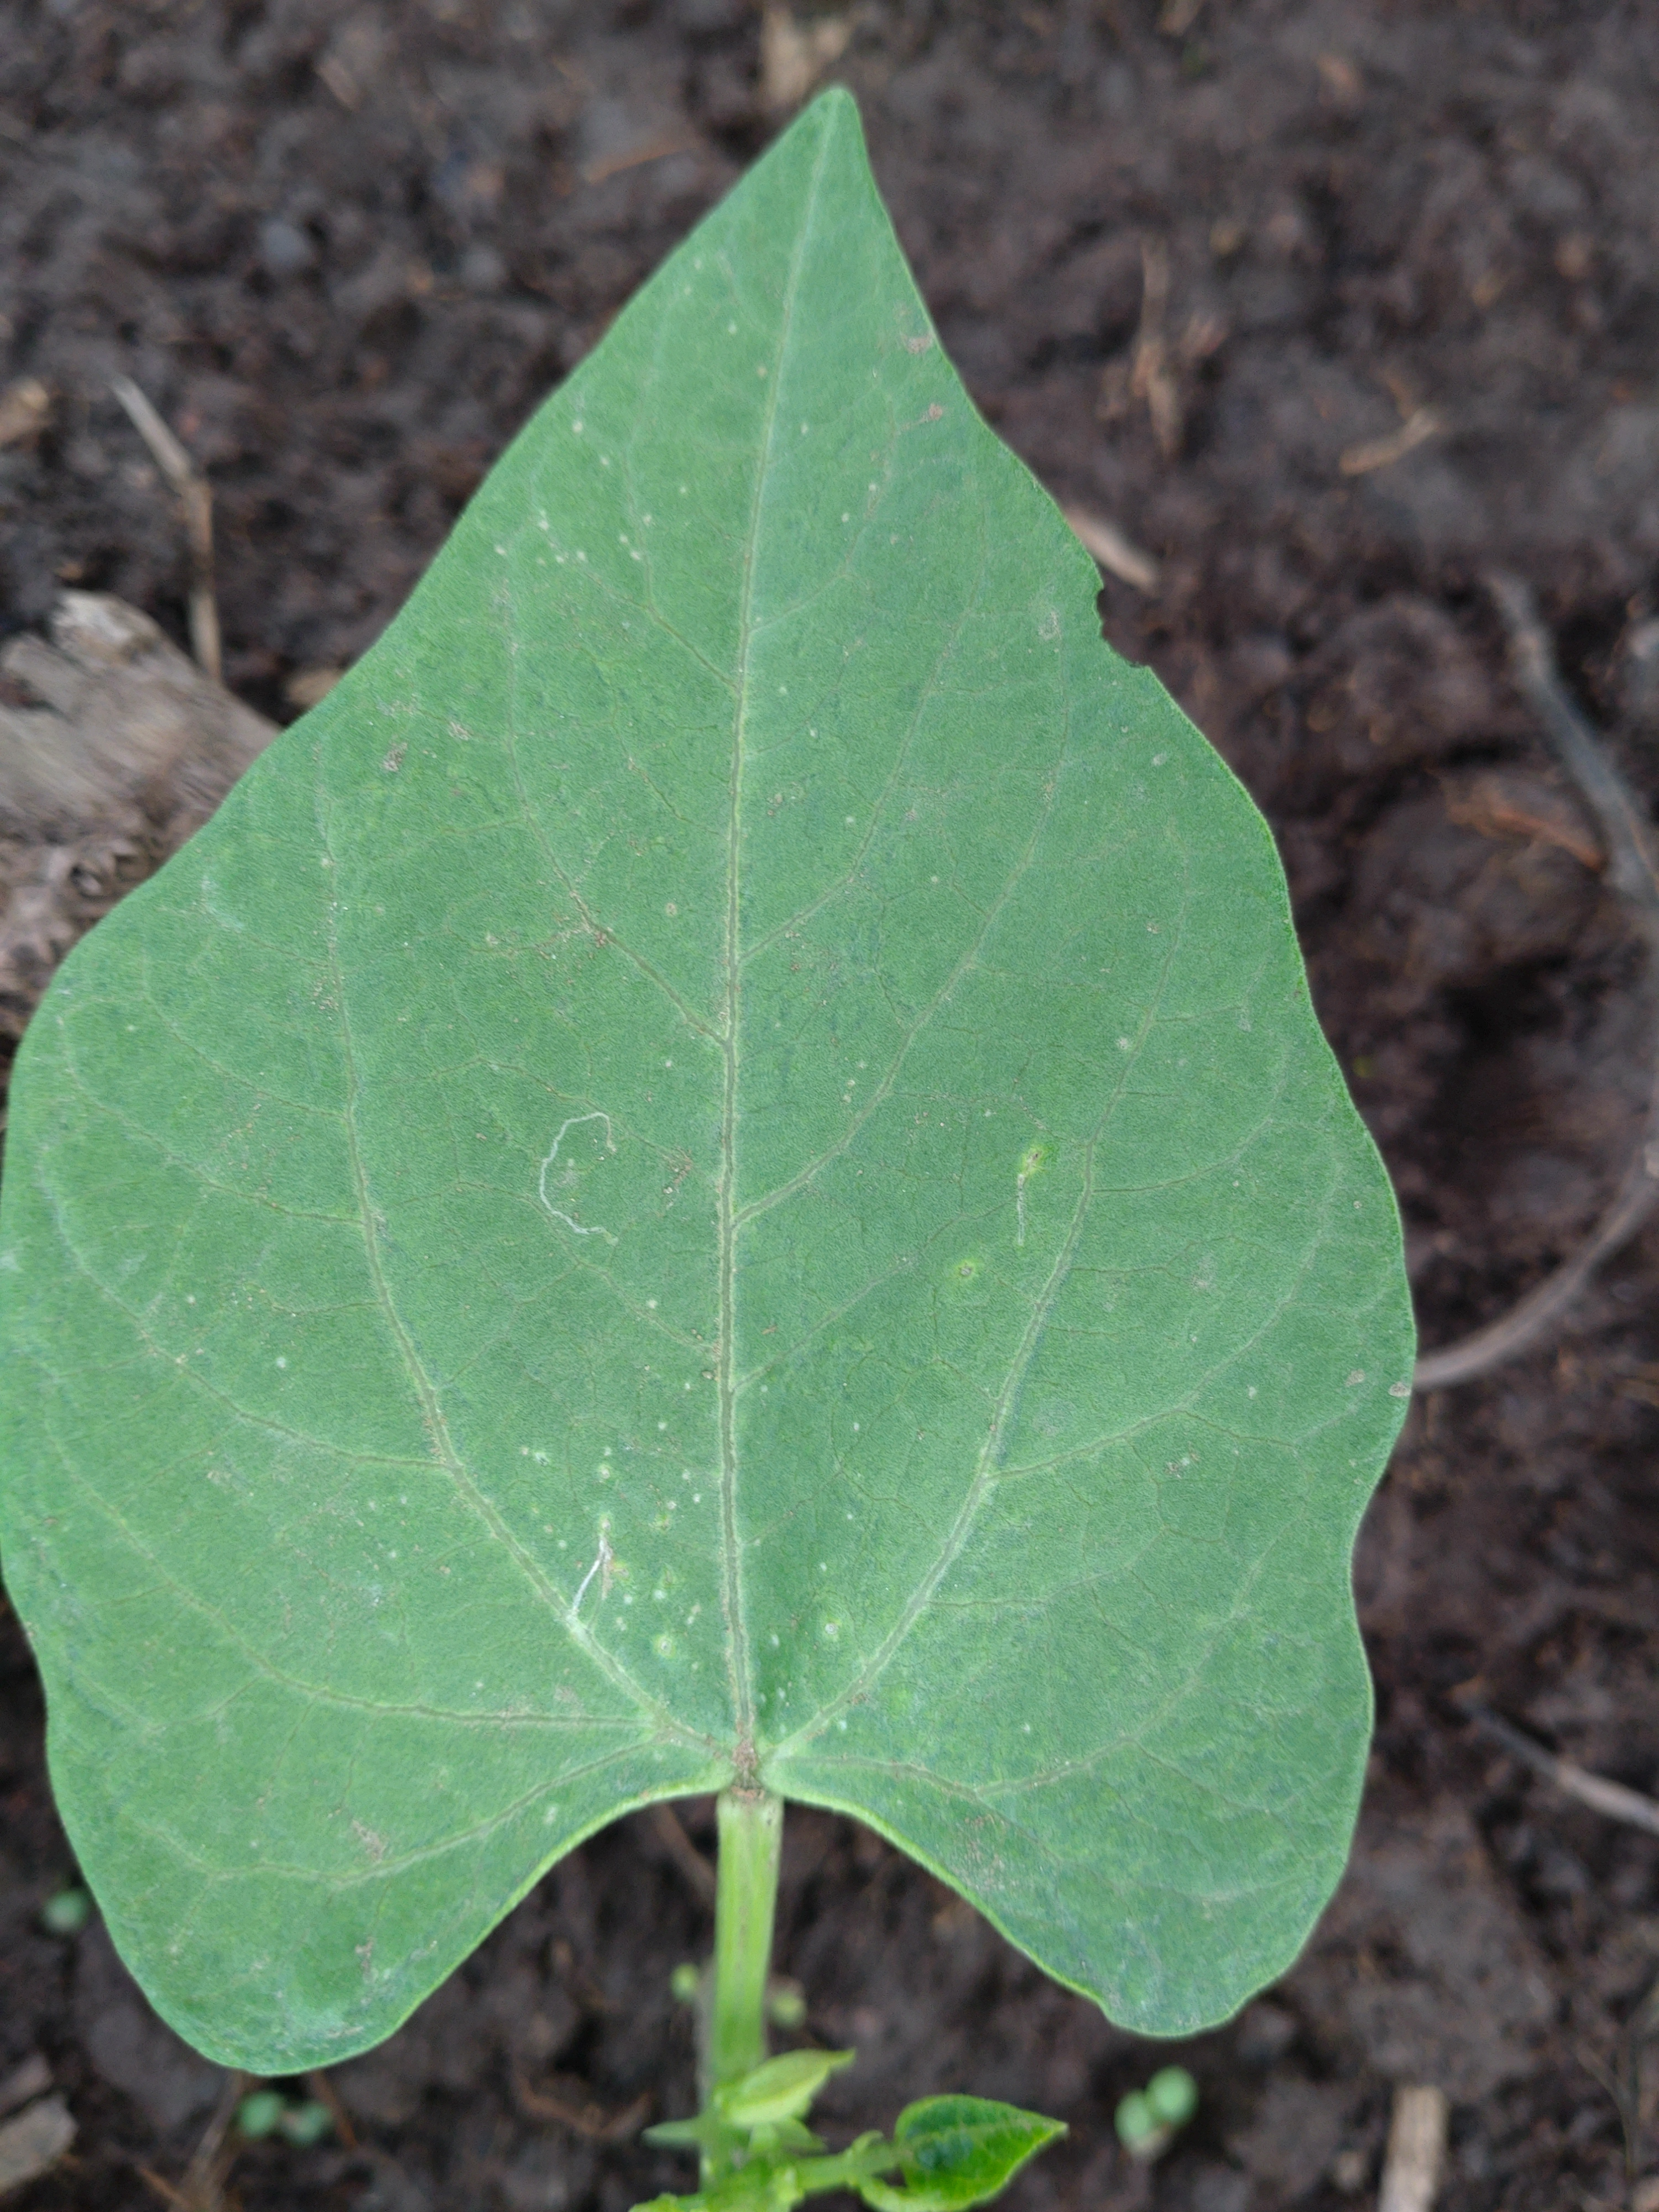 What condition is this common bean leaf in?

healthy
